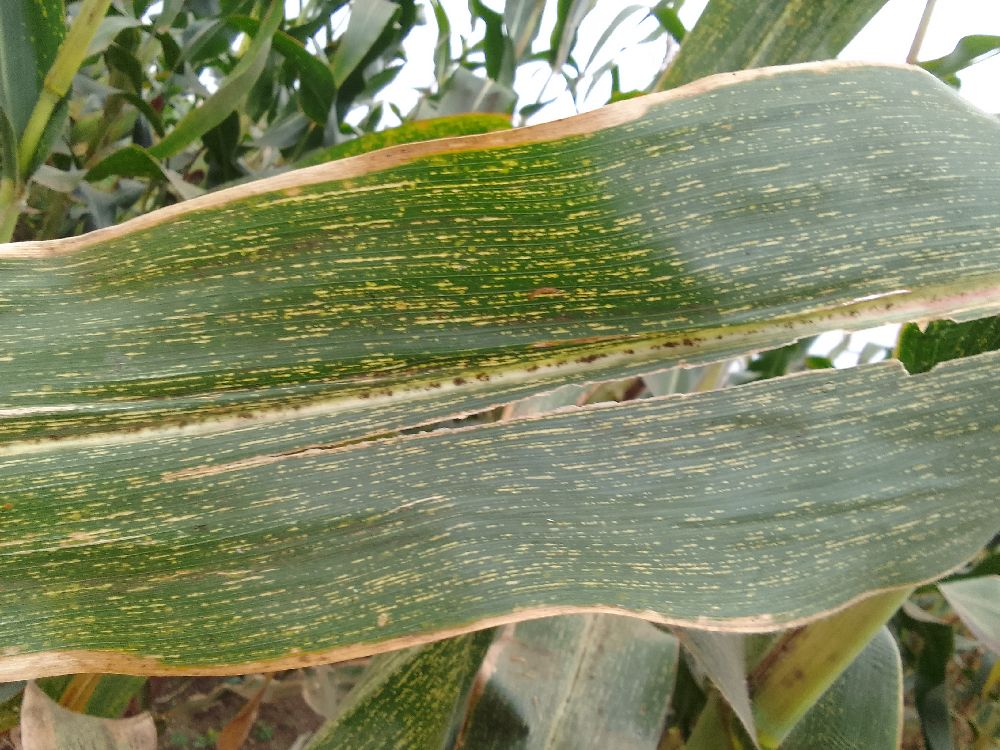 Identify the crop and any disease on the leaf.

maize, maize streak virus
